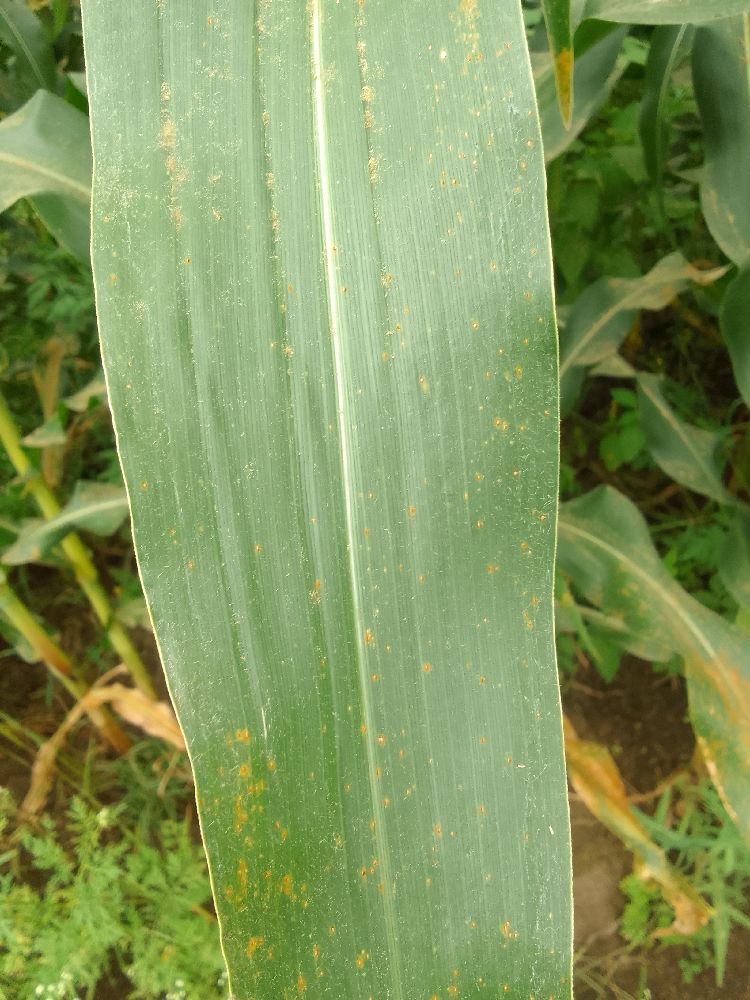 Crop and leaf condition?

maize, healthy
